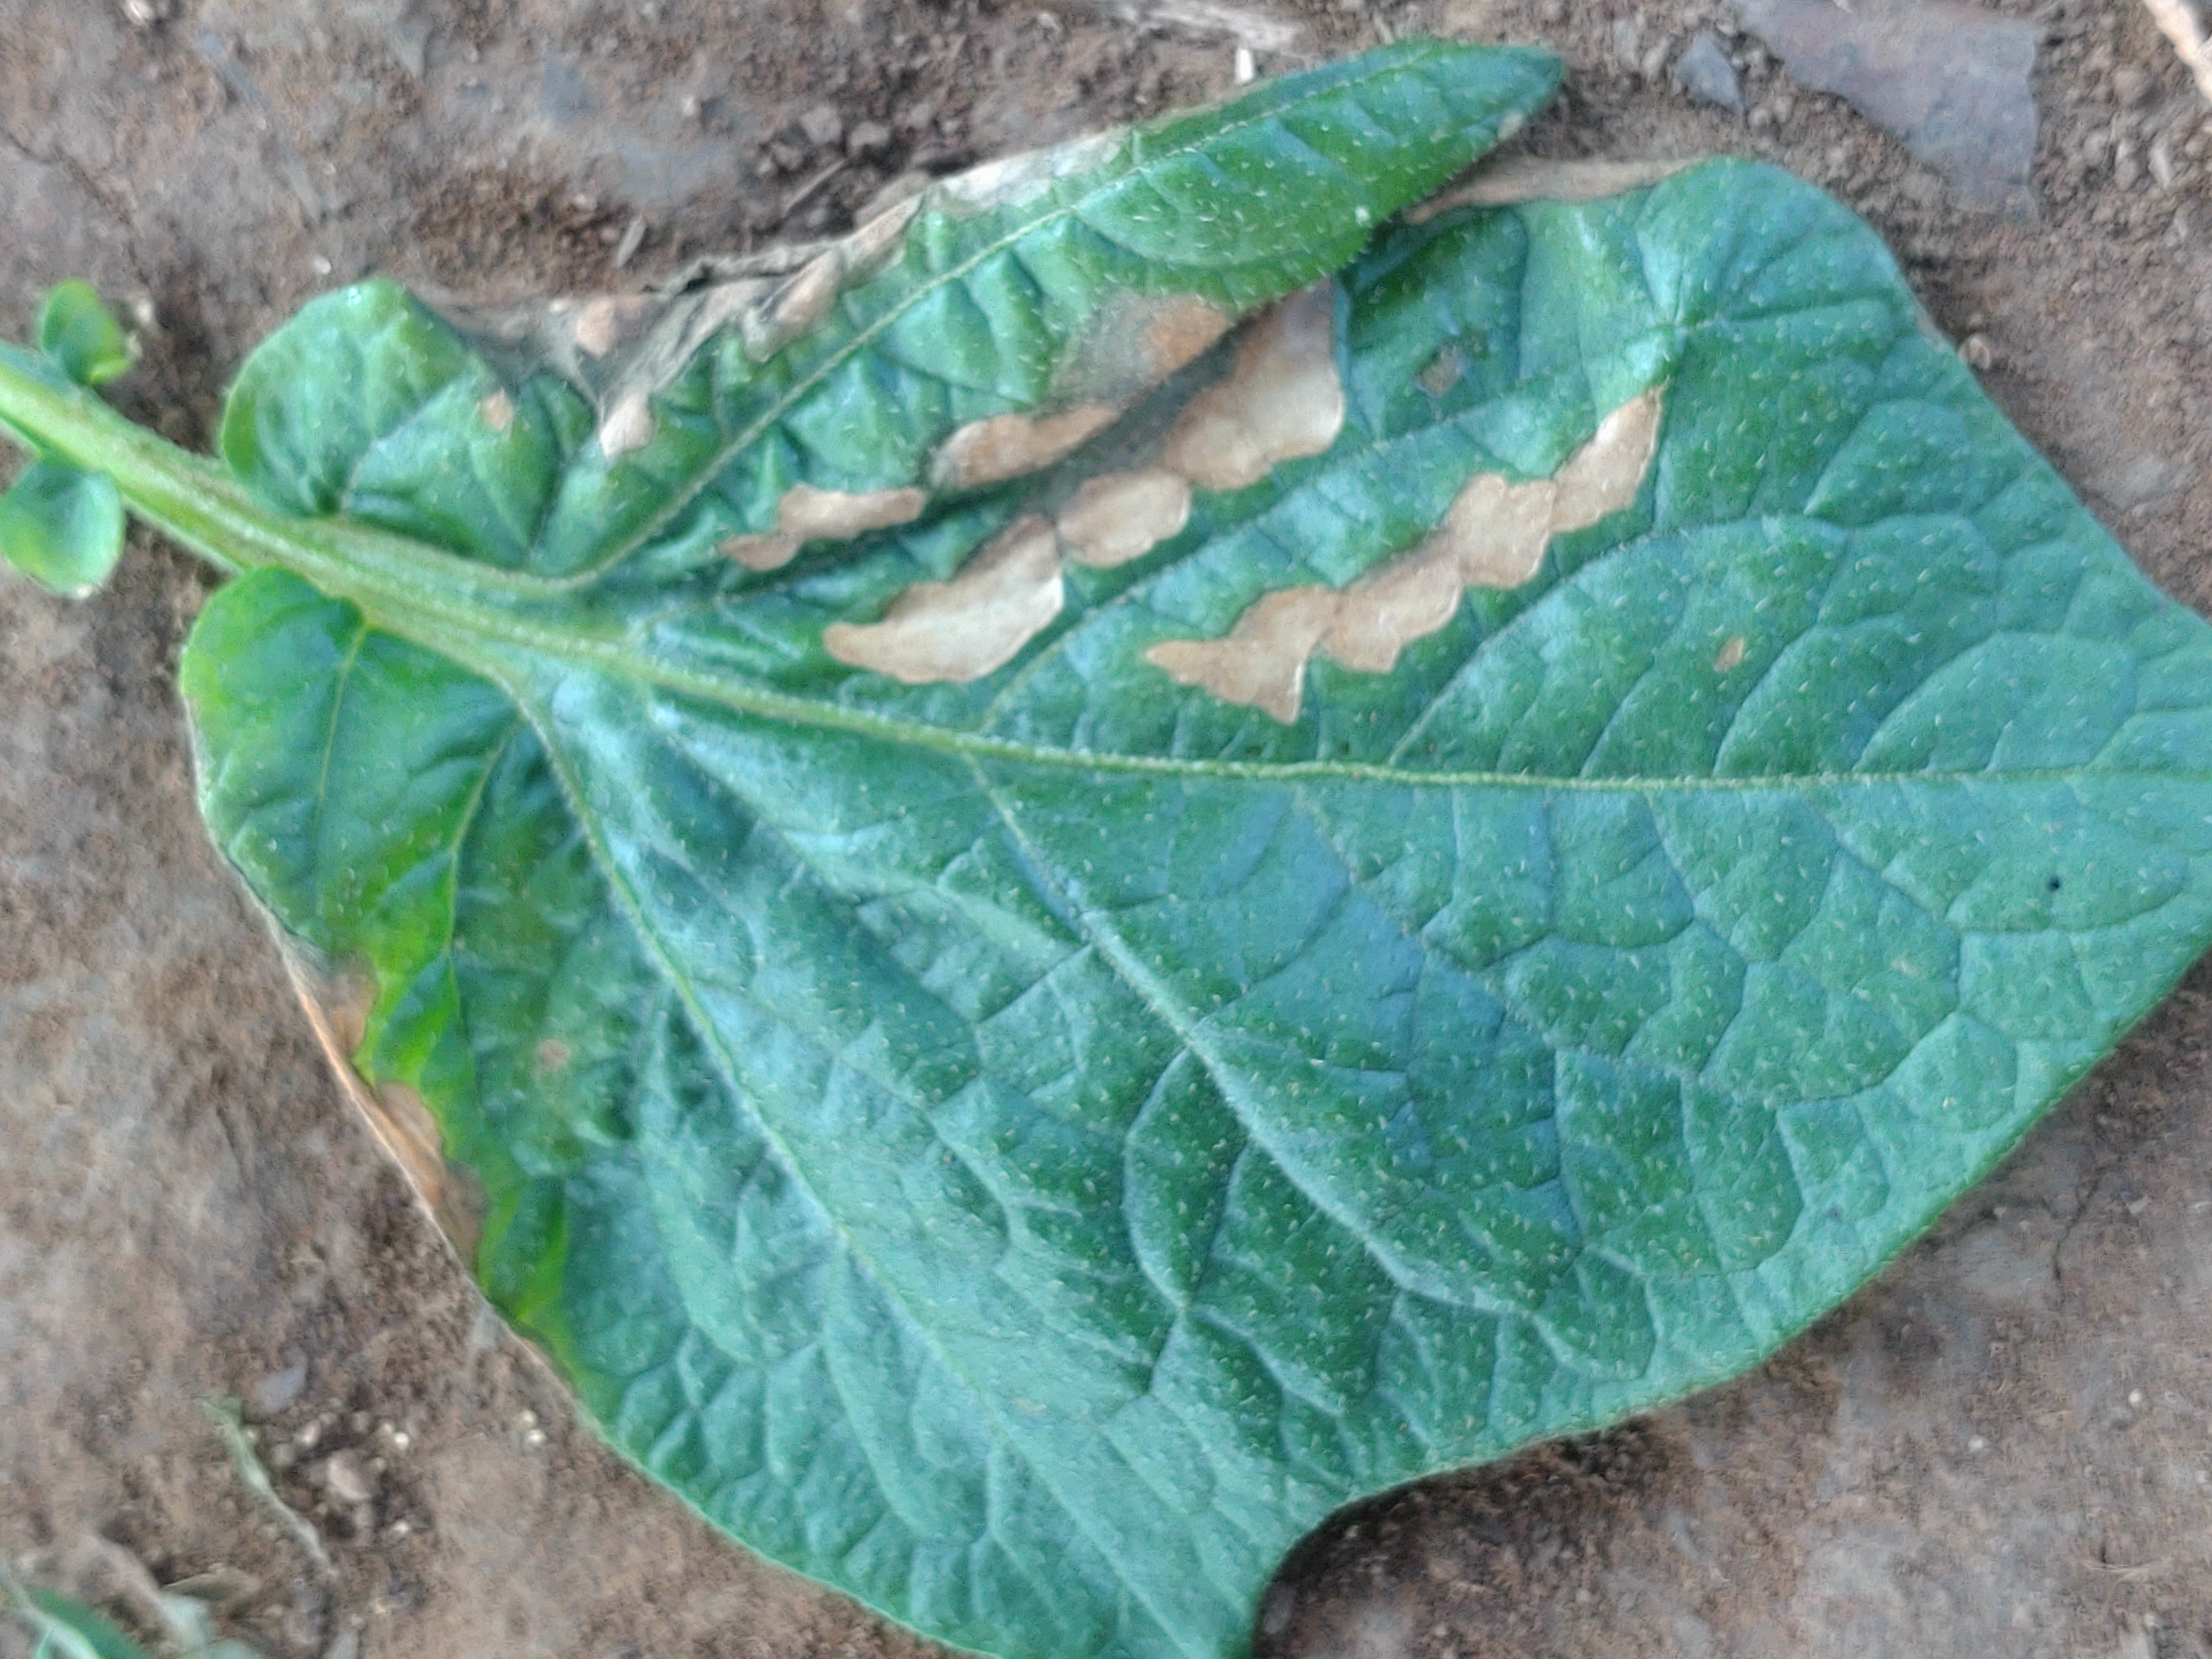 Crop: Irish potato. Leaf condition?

early blight
